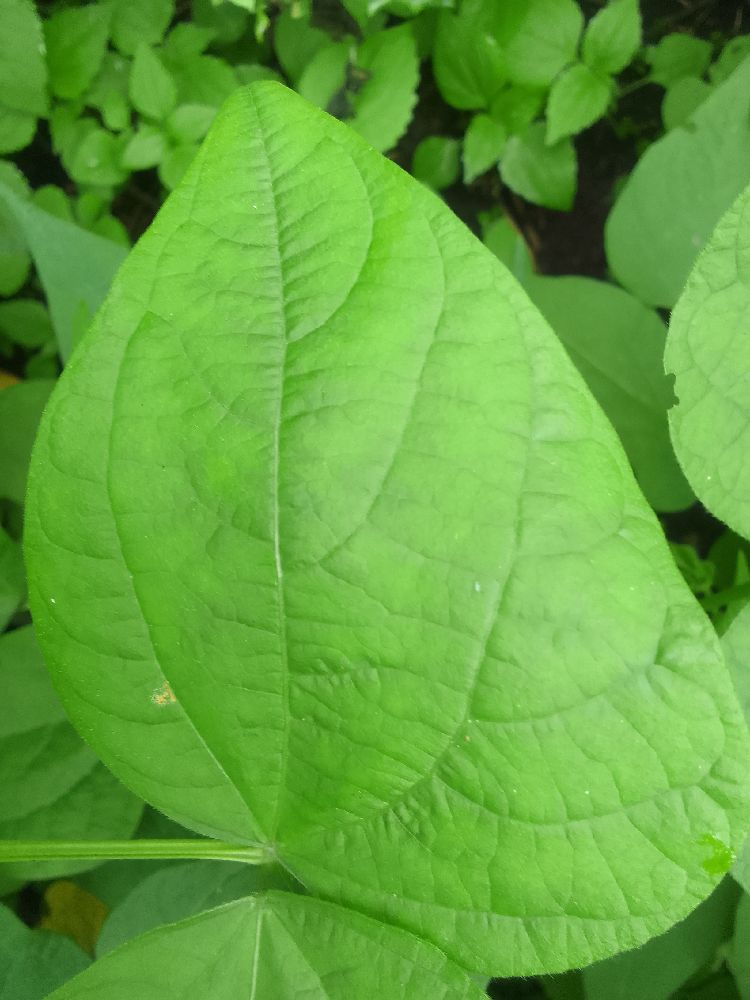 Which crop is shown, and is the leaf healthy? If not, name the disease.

common bean, healthy
